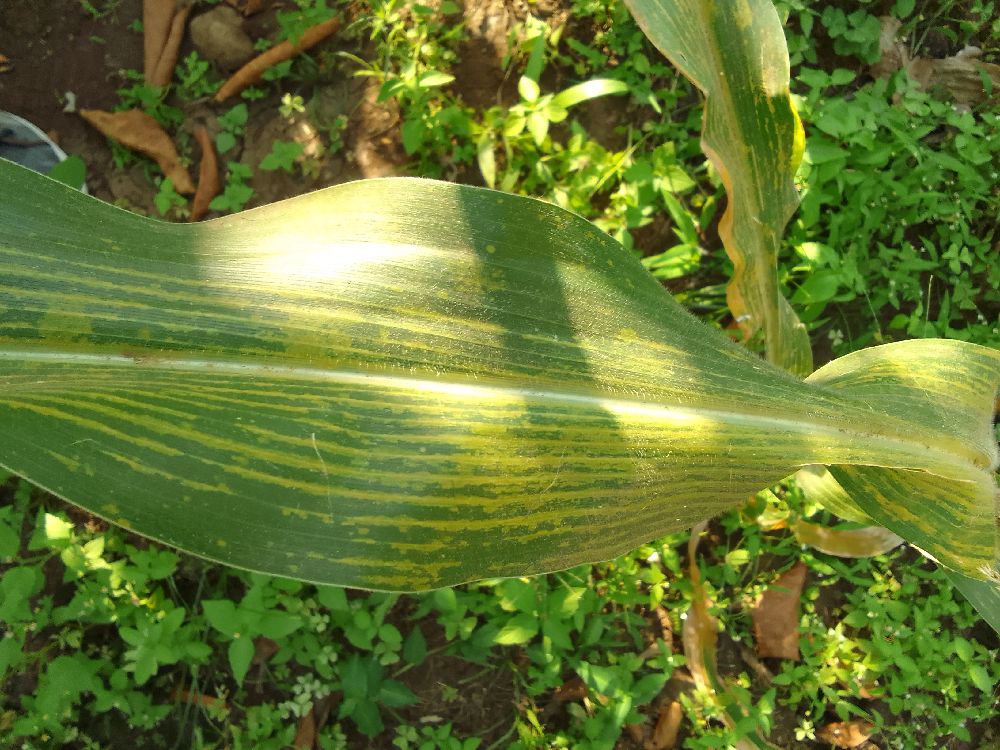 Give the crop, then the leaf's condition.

maize, maize lethal necrosis
